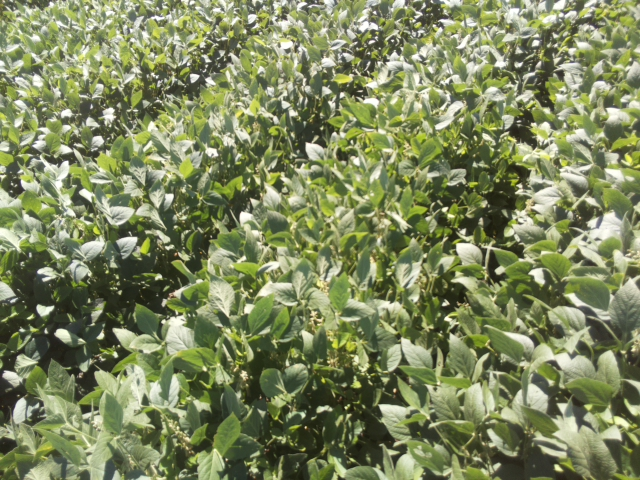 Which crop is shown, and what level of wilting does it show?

soybean, leaflets folding inward at secondary pulvinus with no turgor loss in leaflets or petioles
